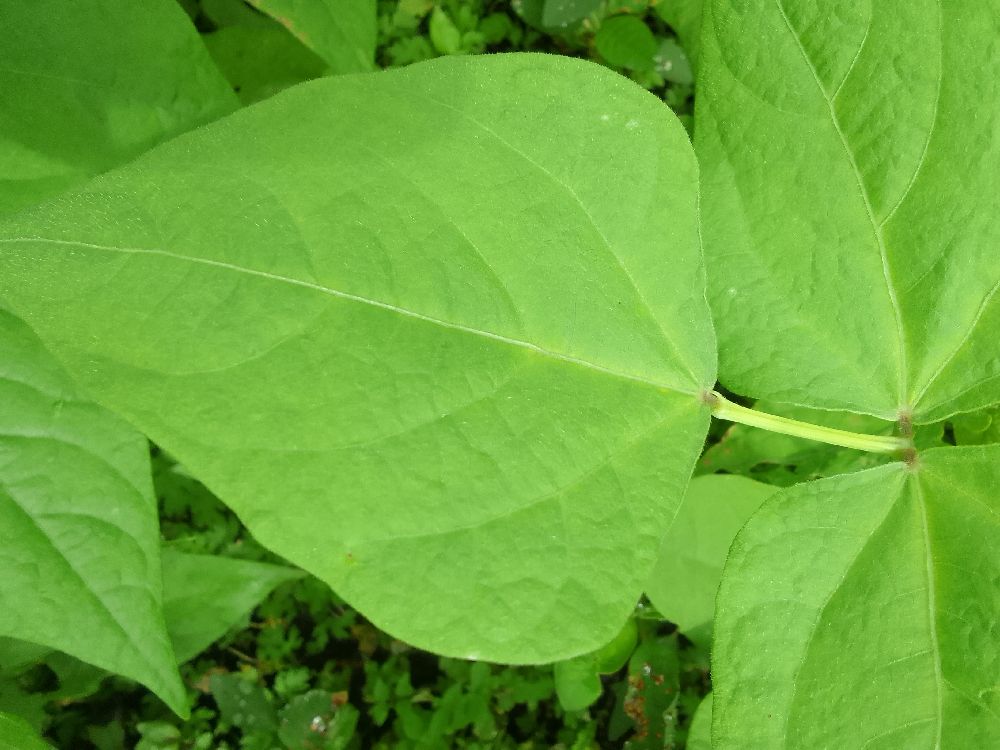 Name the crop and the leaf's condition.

common bean, healthy
